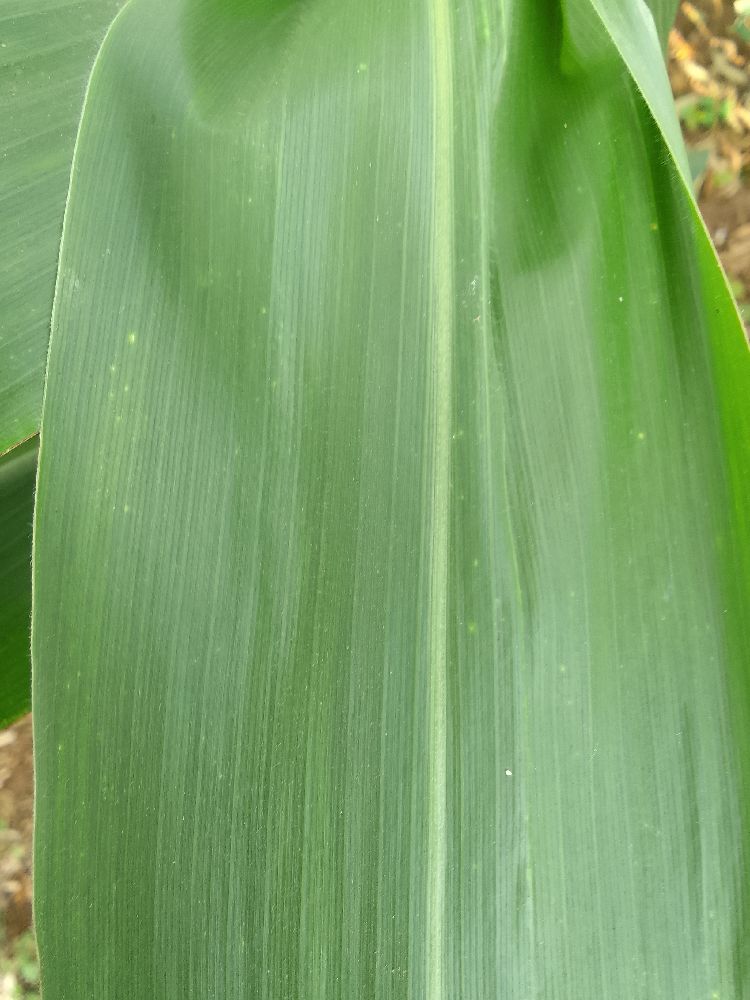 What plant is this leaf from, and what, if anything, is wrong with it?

maize, healthy
